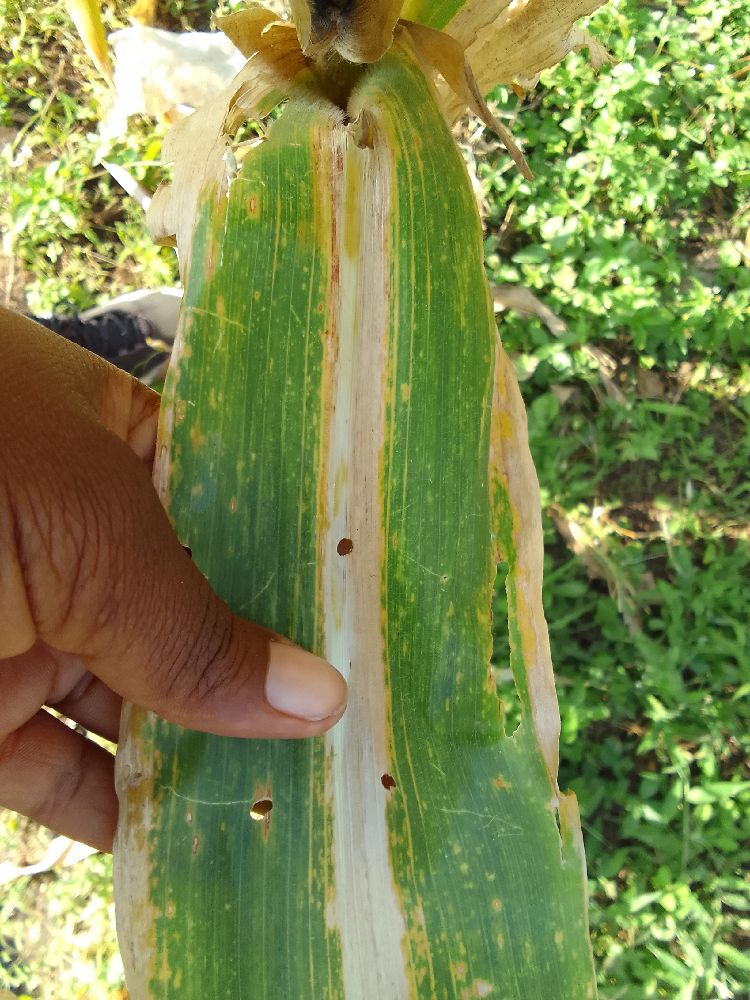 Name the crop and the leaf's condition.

maize, maize lethal necrosis
